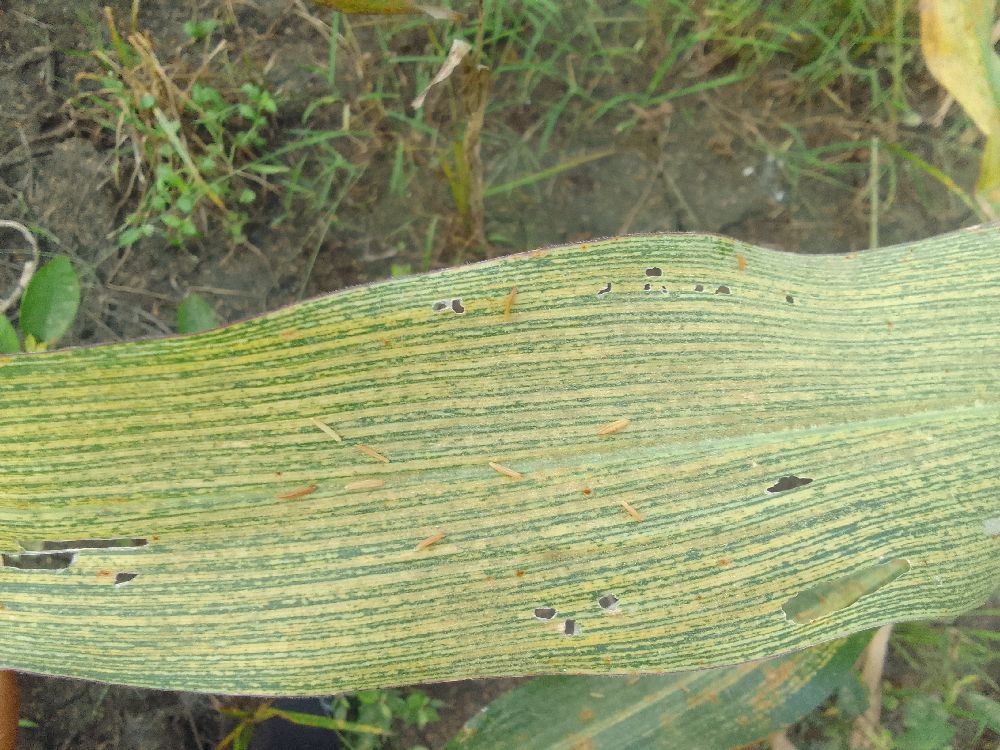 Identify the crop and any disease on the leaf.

maize, maize streak virus
